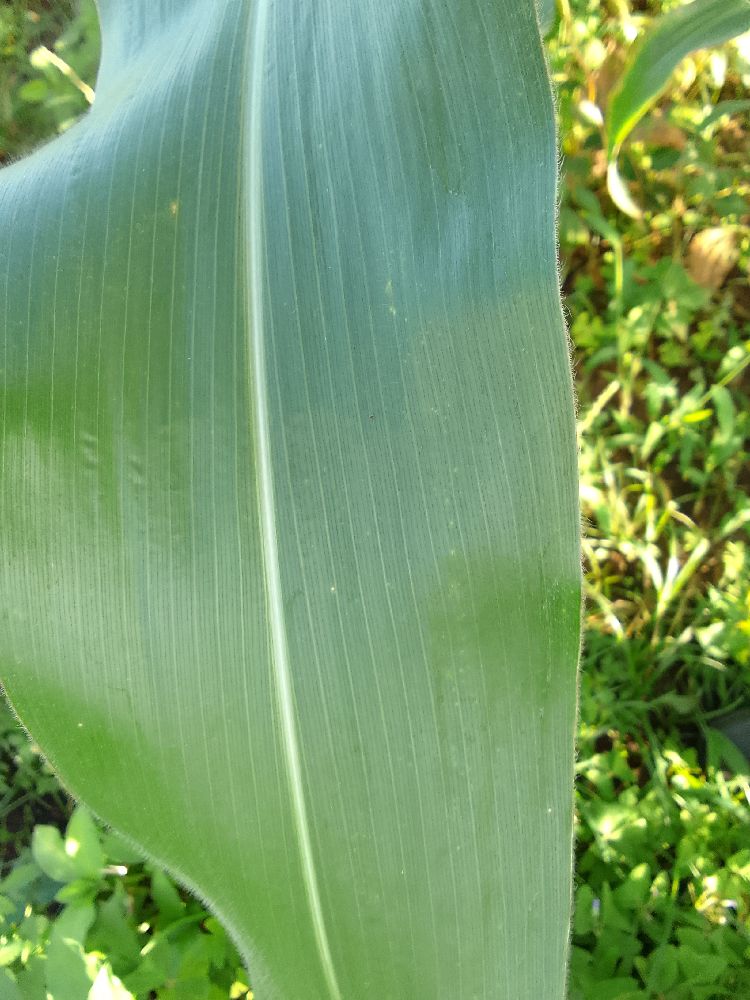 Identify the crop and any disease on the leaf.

maize, healthy
